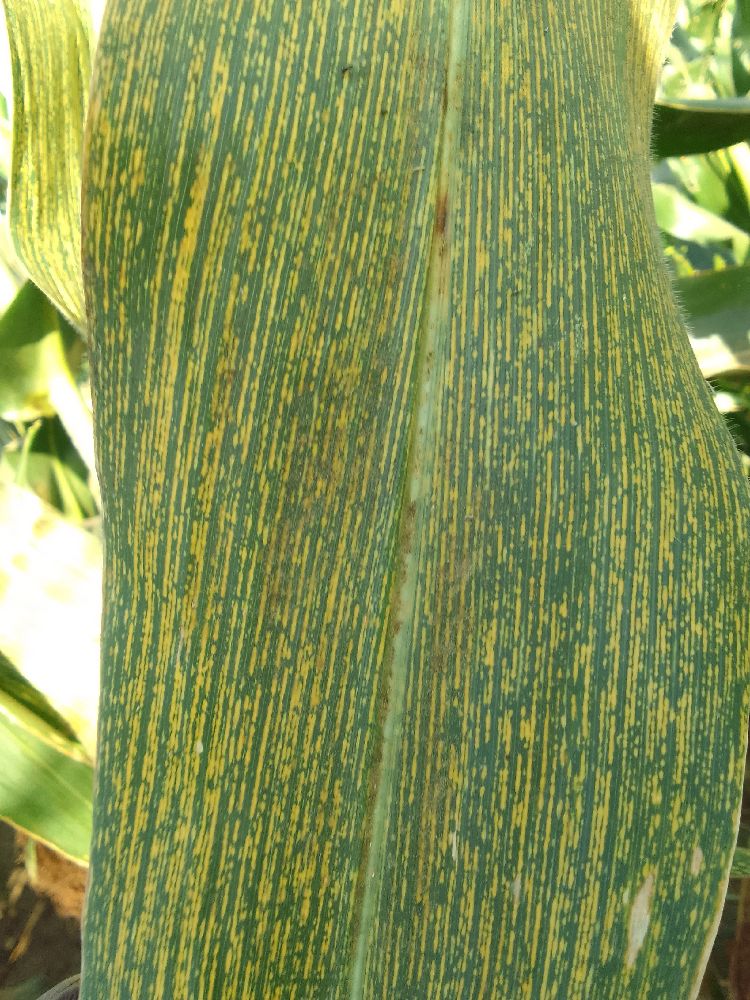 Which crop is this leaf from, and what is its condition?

maize, maize streak virus
